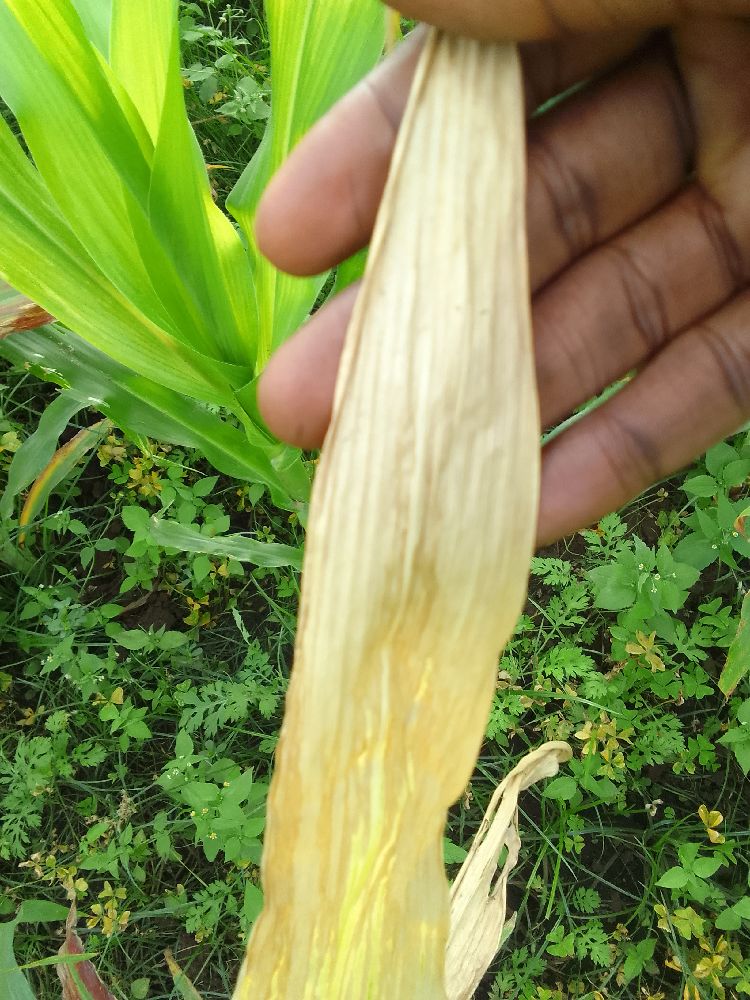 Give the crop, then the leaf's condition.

maize, maize lethal necrosis
